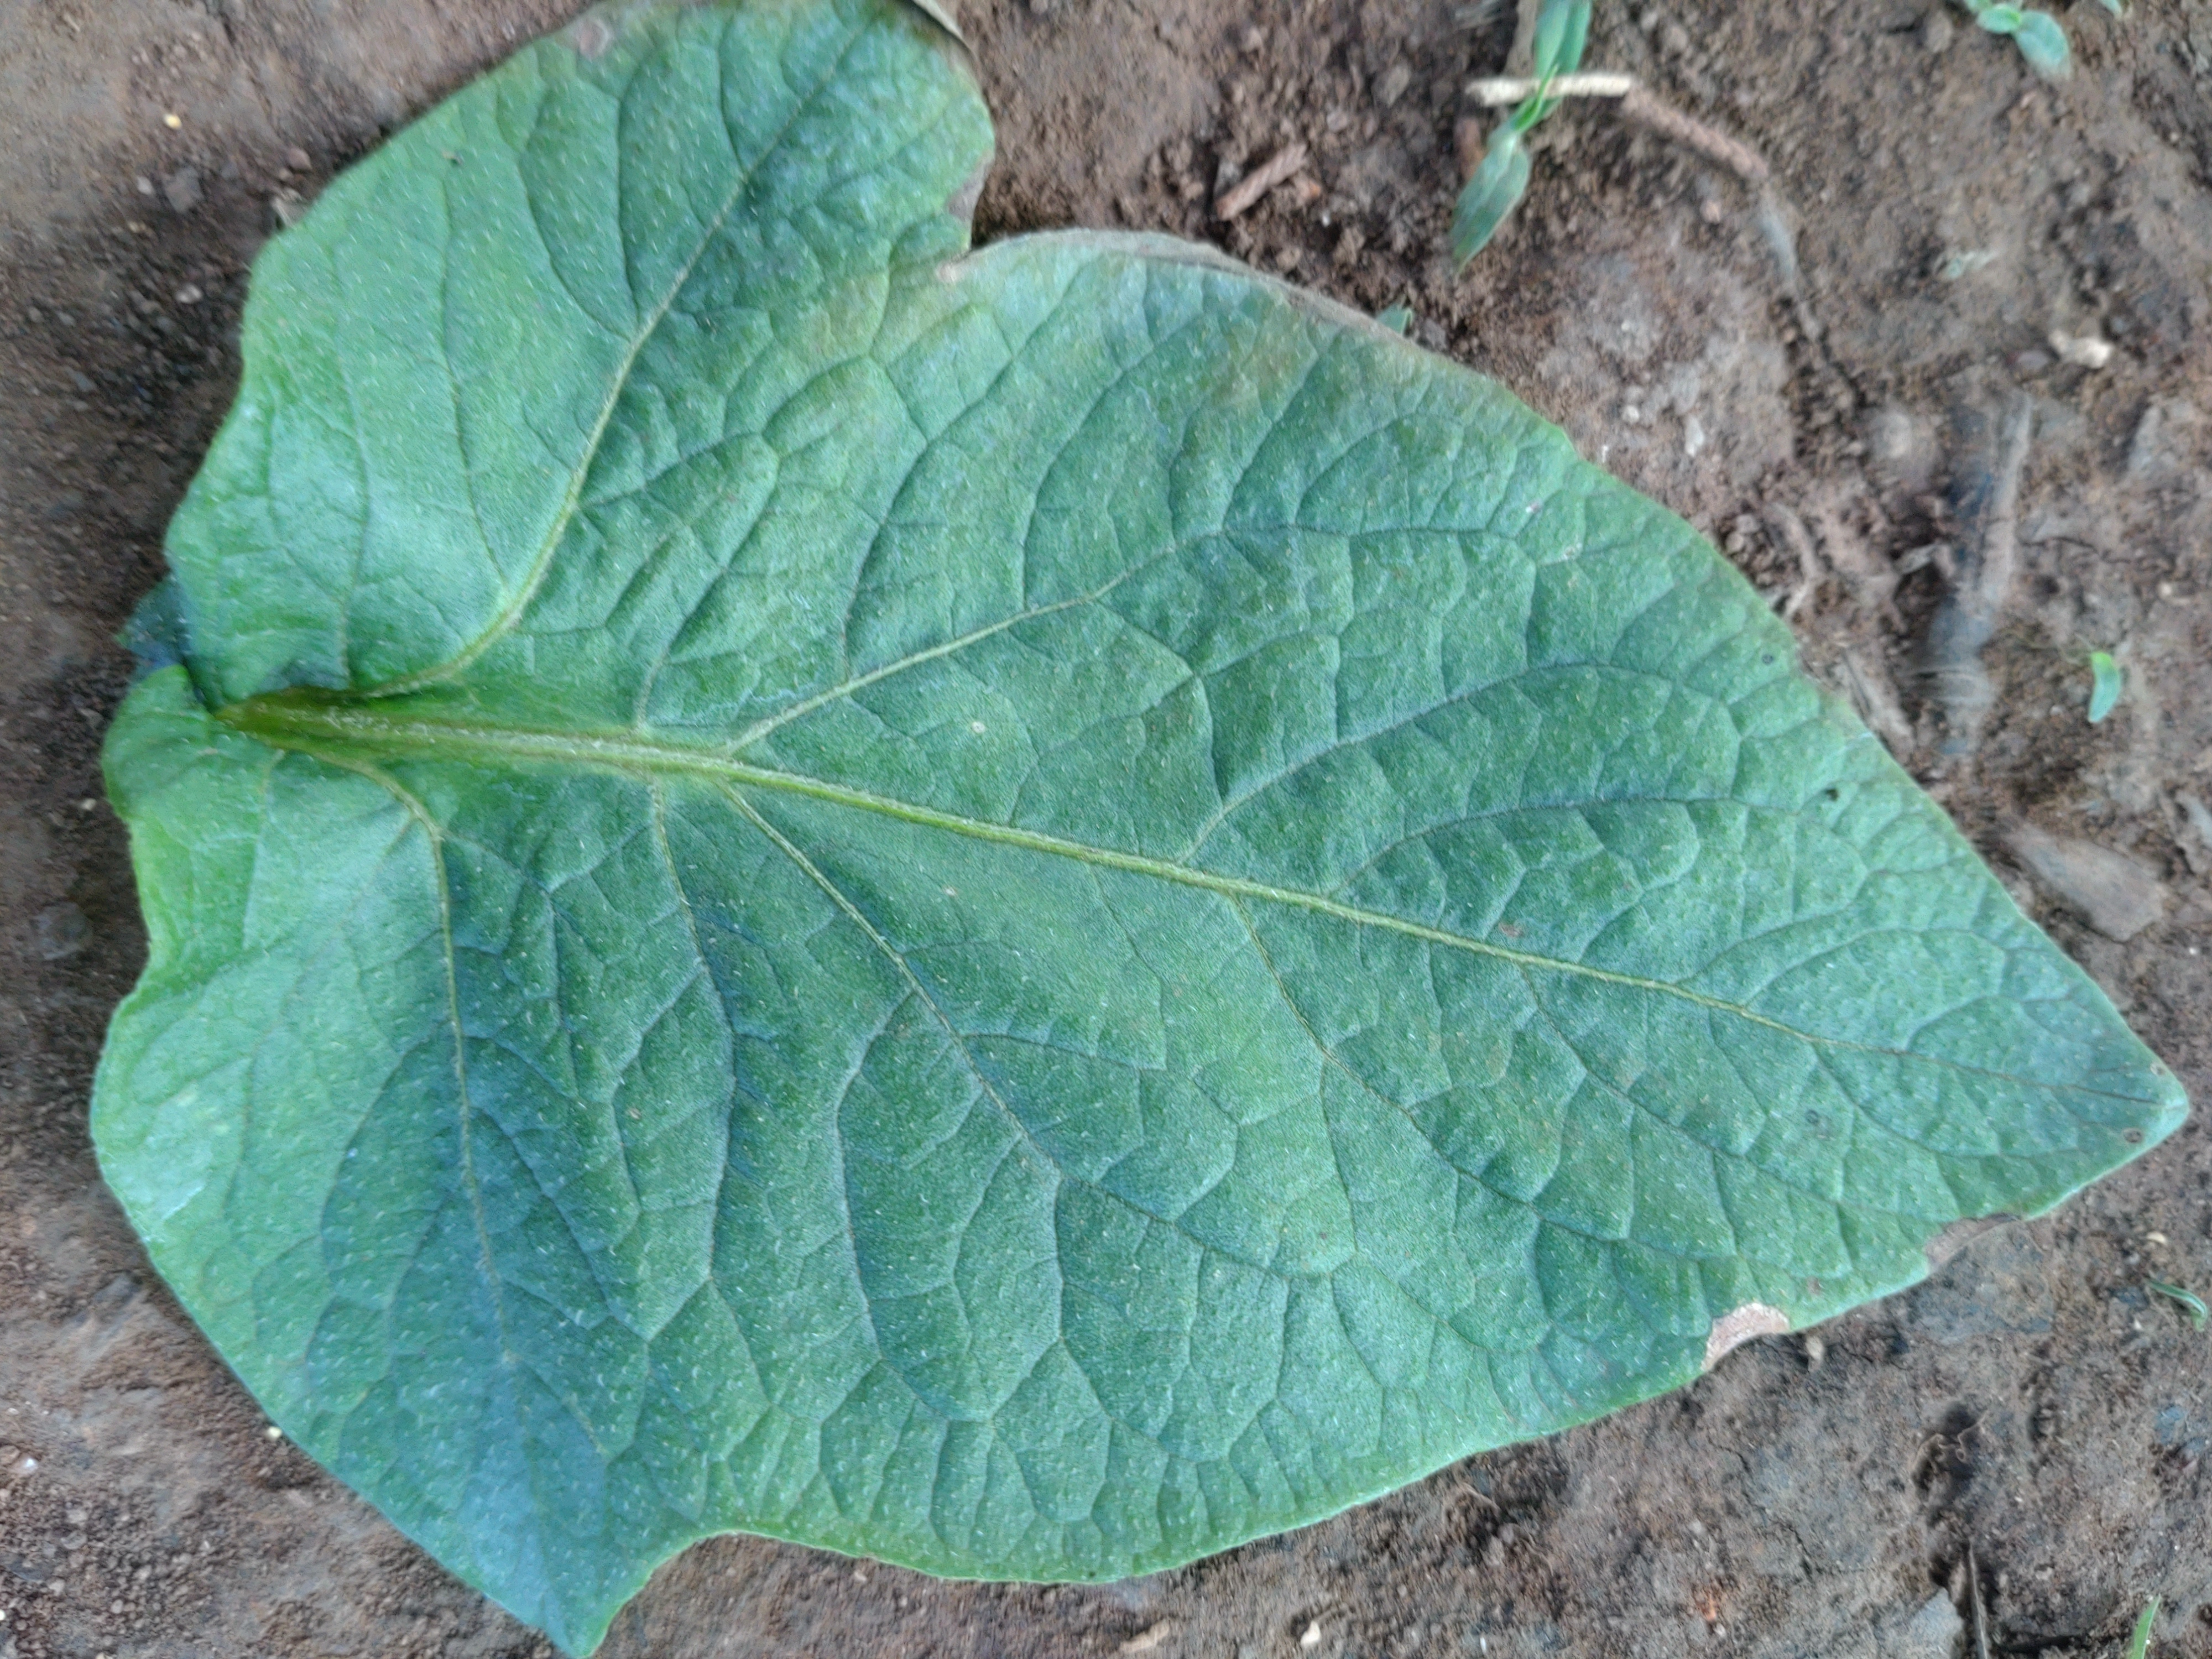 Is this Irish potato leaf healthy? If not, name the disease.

early blight
